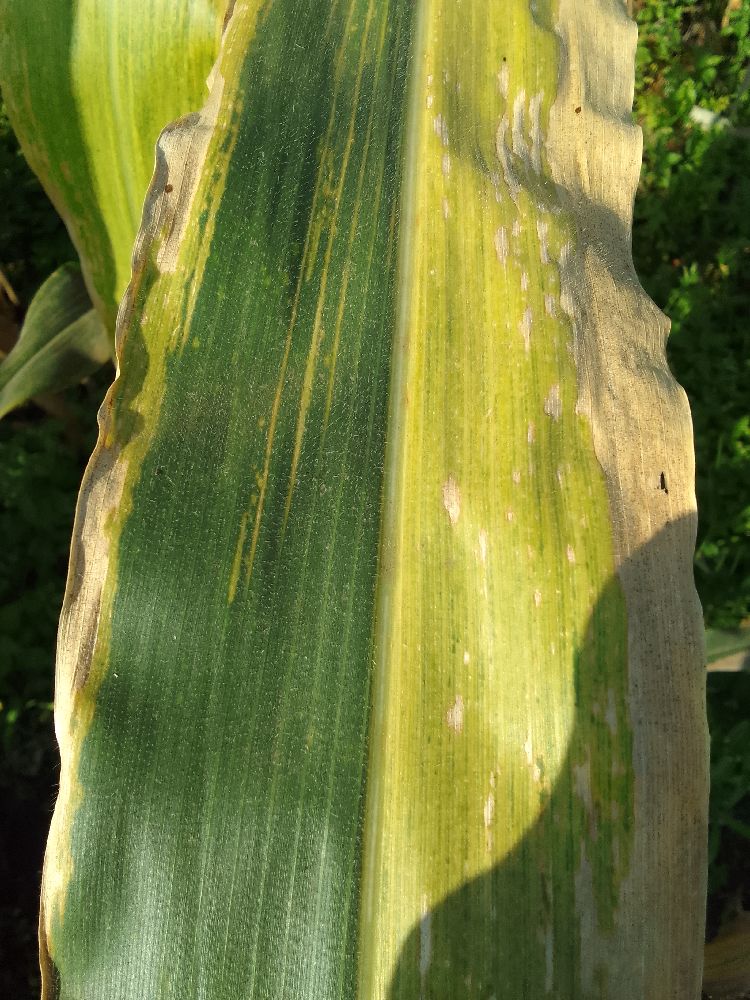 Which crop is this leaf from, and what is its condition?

maize, maize lethal necrosis
